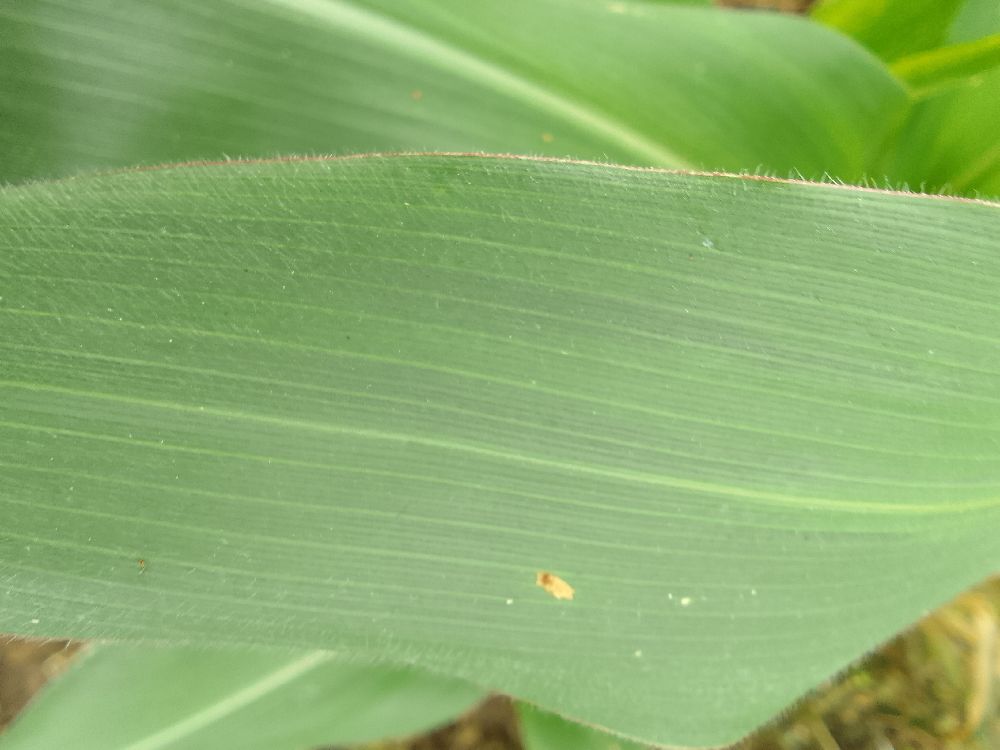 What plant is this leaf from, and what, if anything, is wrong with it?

maize, healthy
